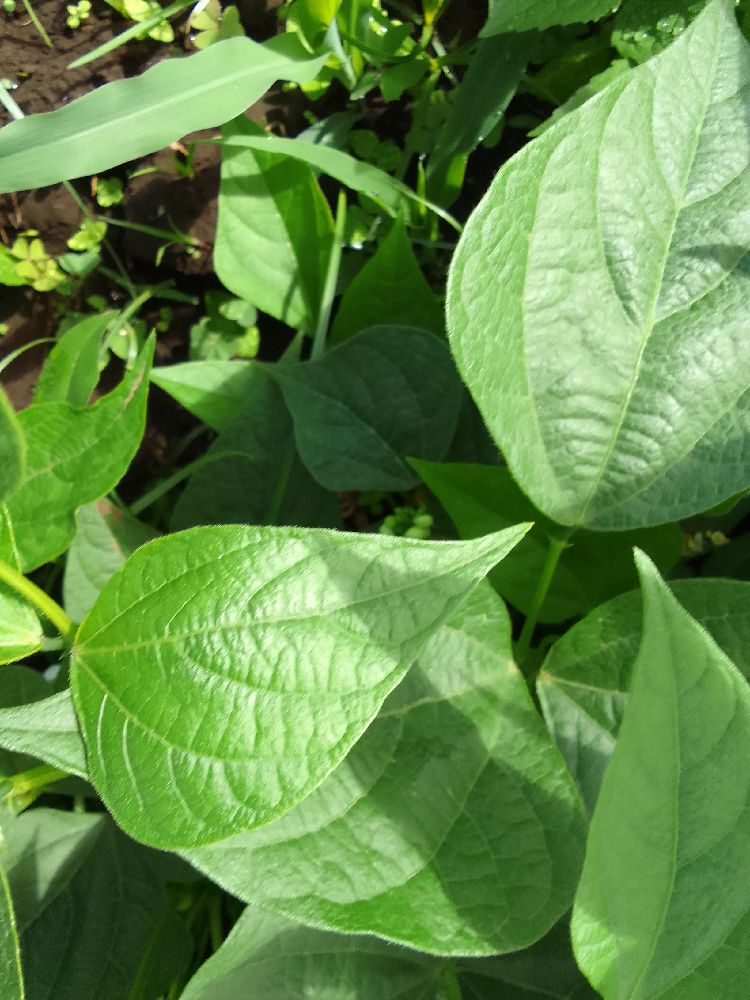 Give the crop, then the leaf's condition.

common bean, healthy
